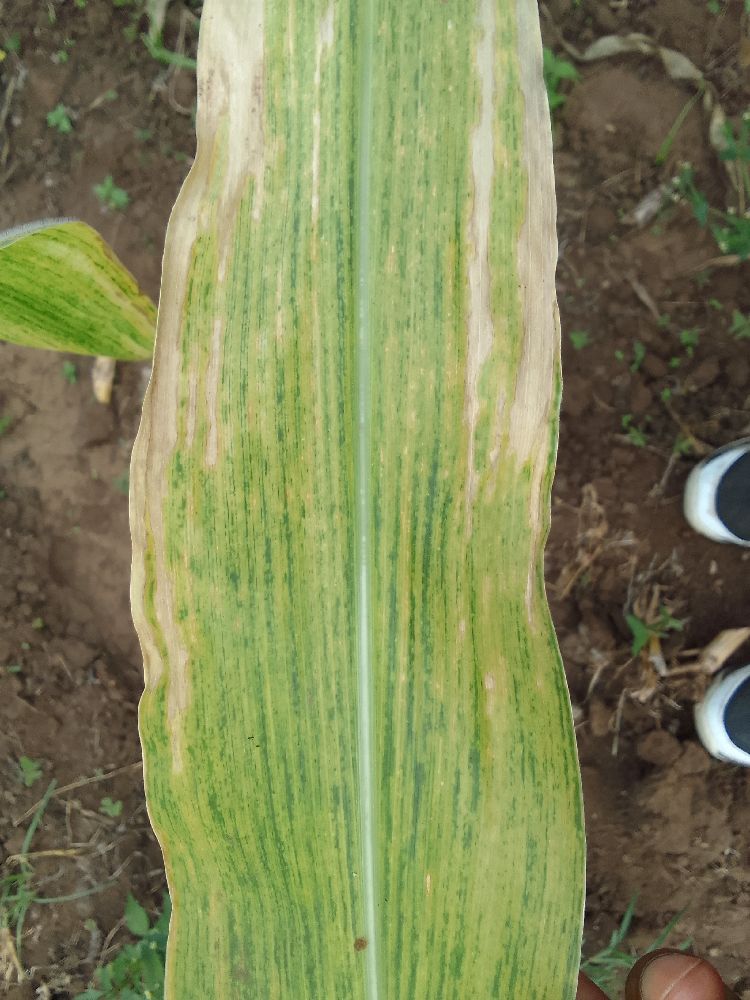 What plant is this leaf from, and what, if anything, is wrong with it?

maize, maize lethal necrosis
